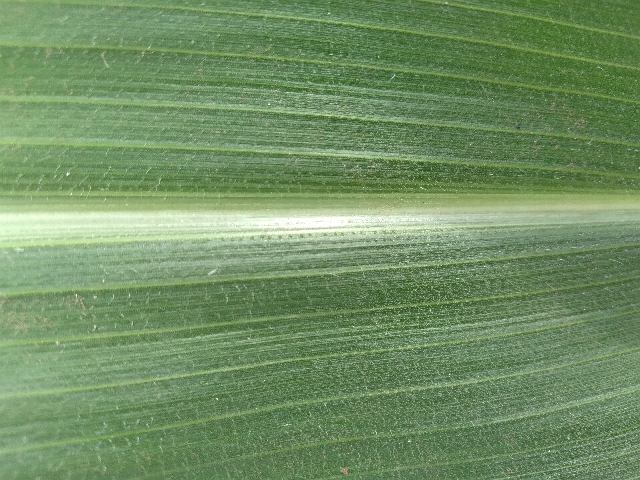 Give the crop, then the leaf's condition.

maize, healthy
